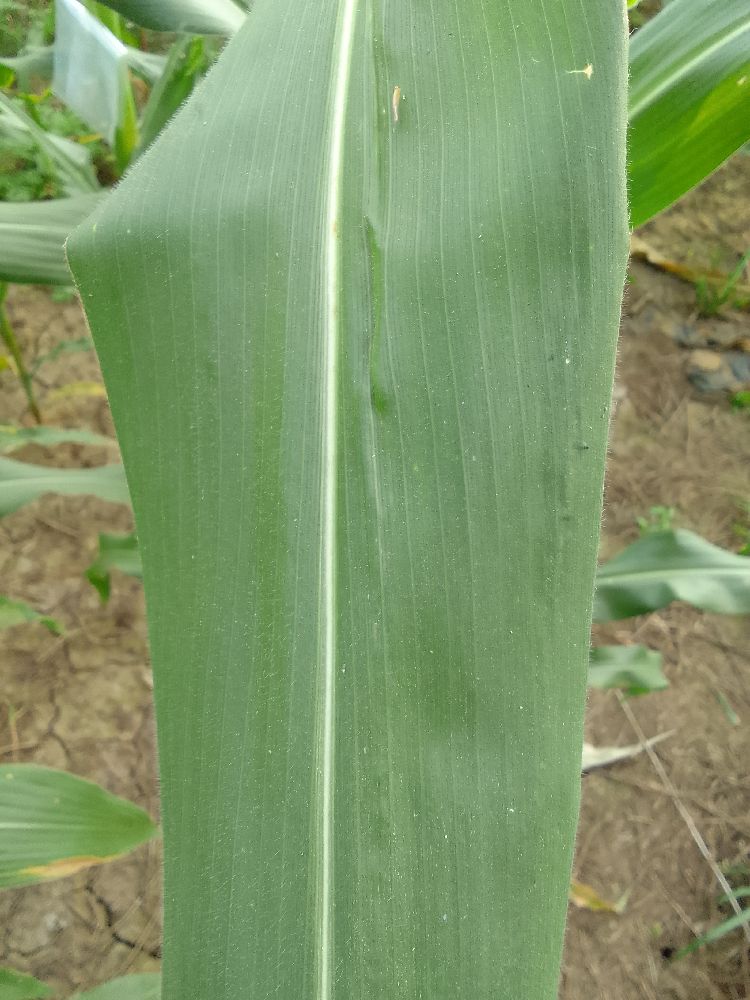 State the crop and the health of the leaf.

maize, healthy
